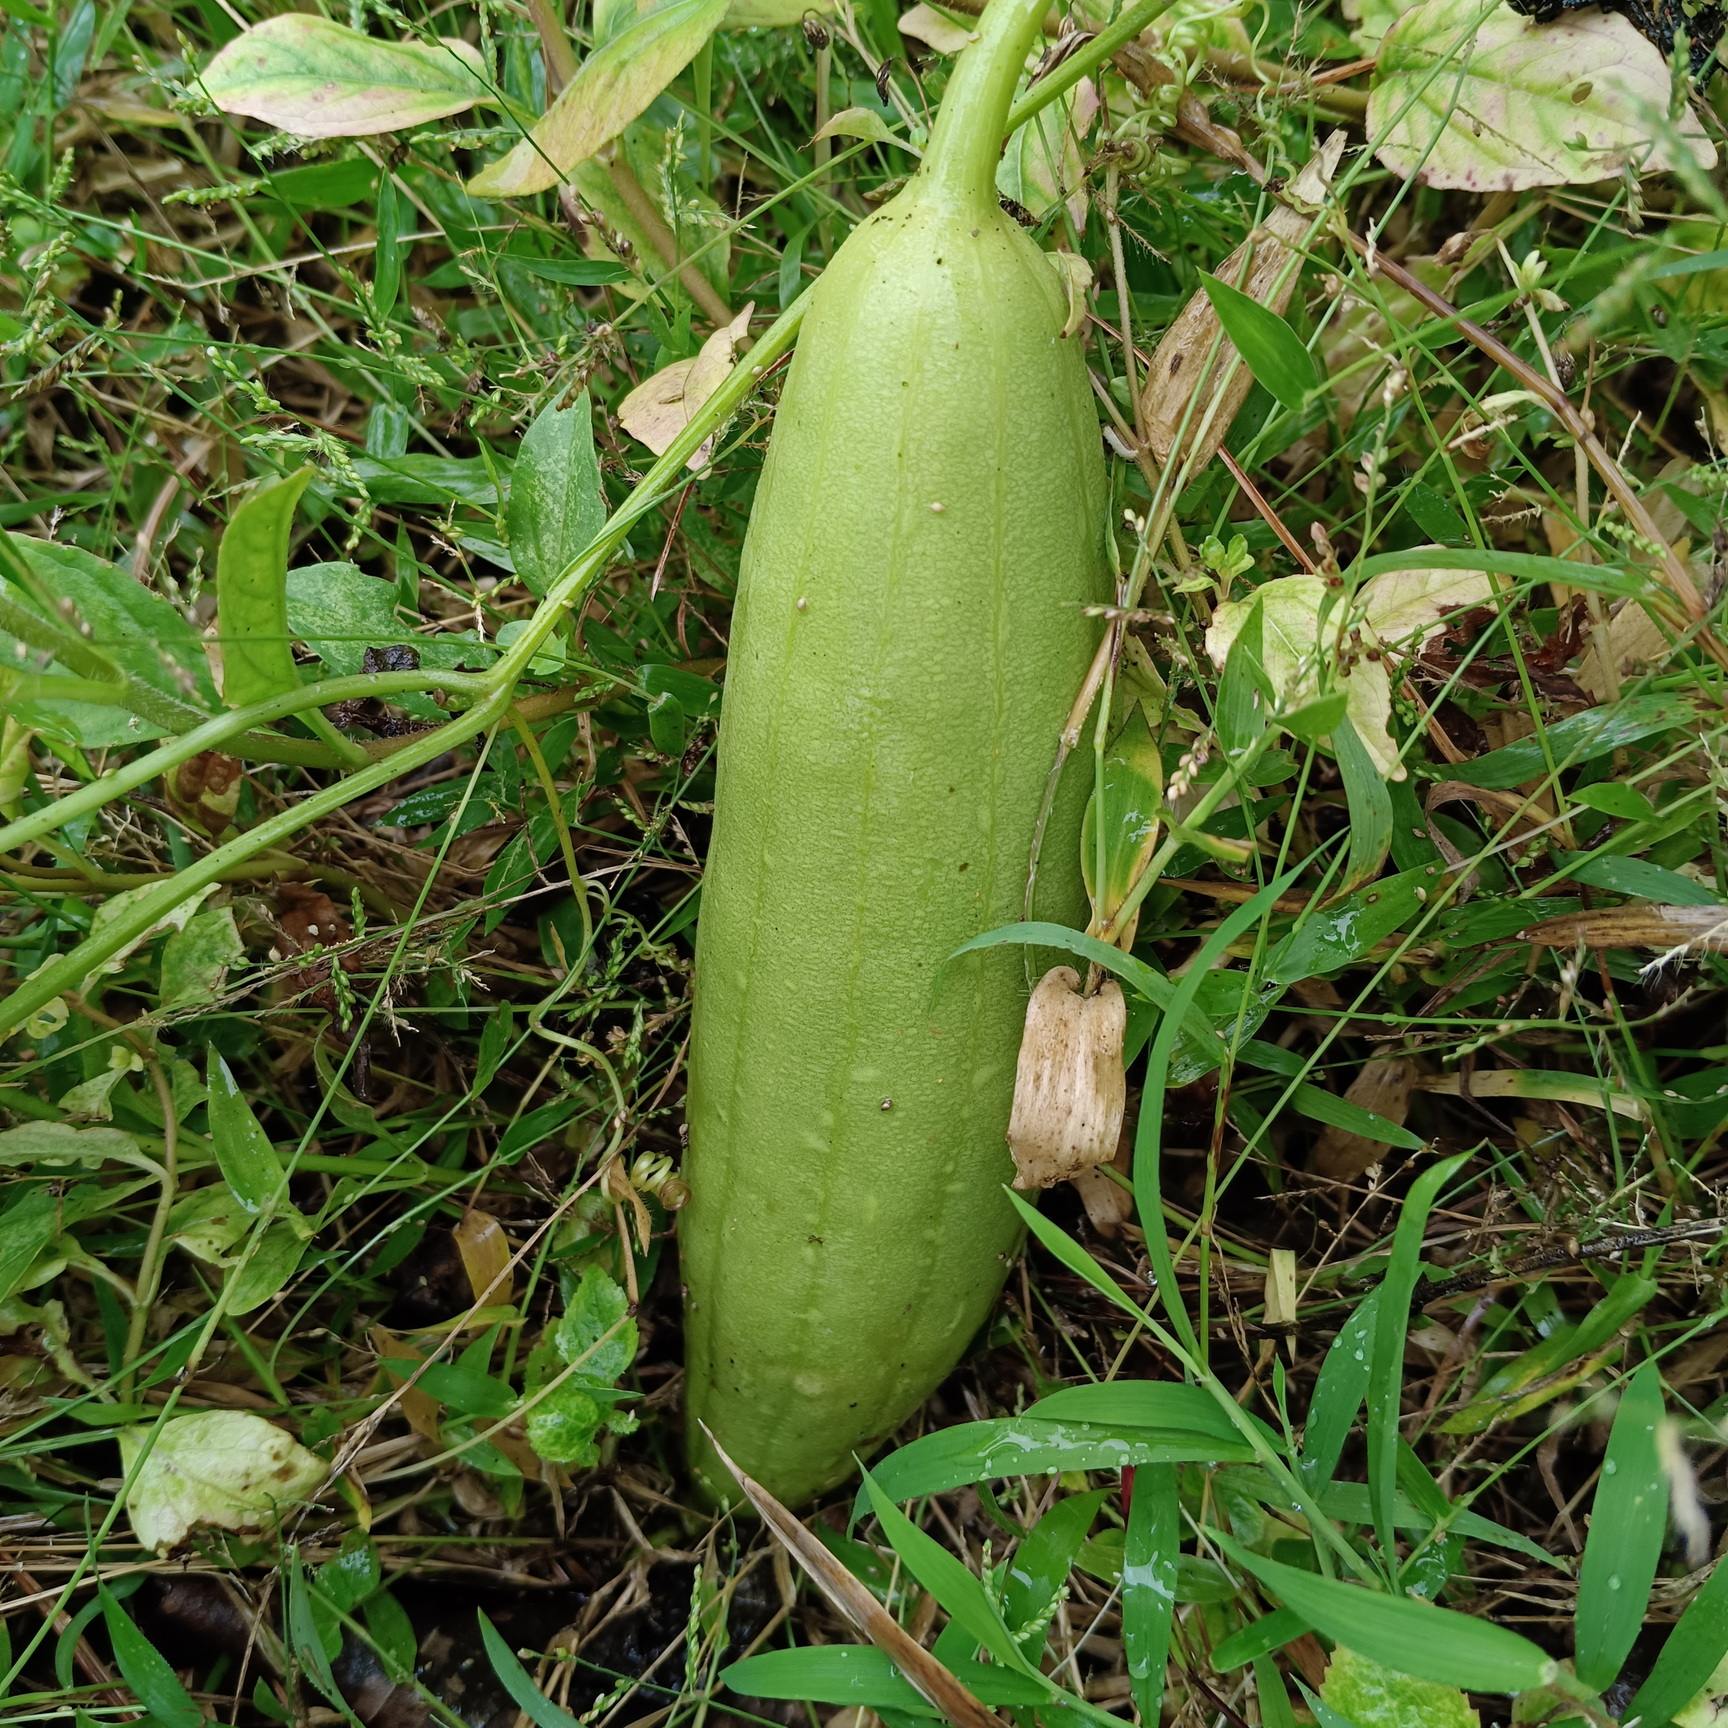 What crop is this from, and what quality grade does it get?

luffa, fresh
